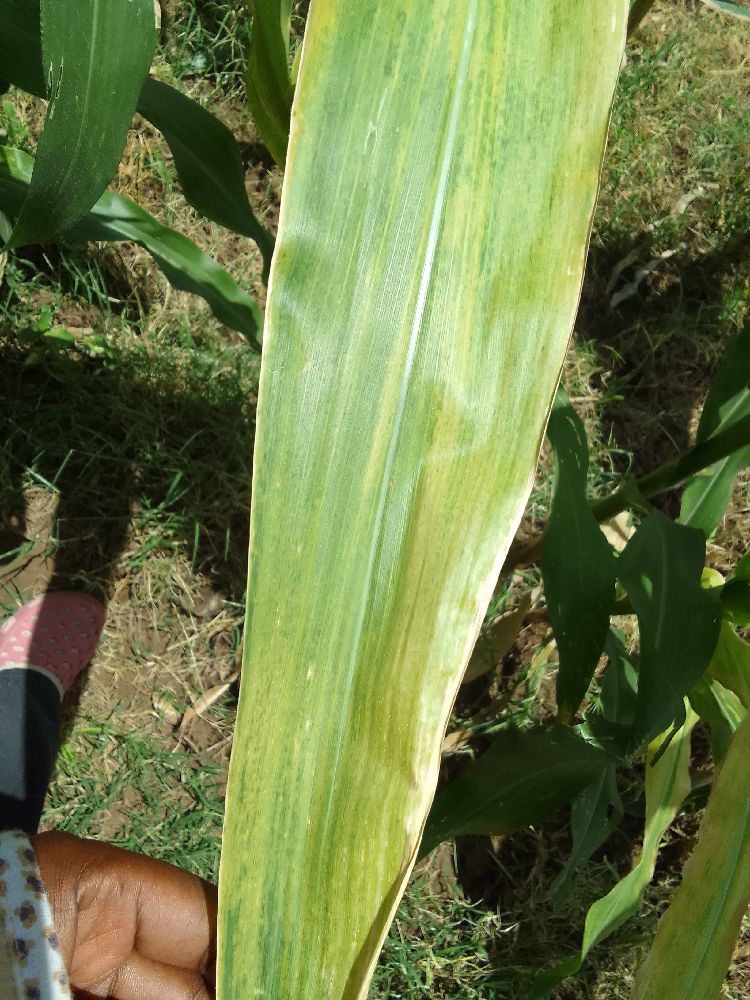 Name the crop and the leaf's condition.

maize, maize lethal necrosis
